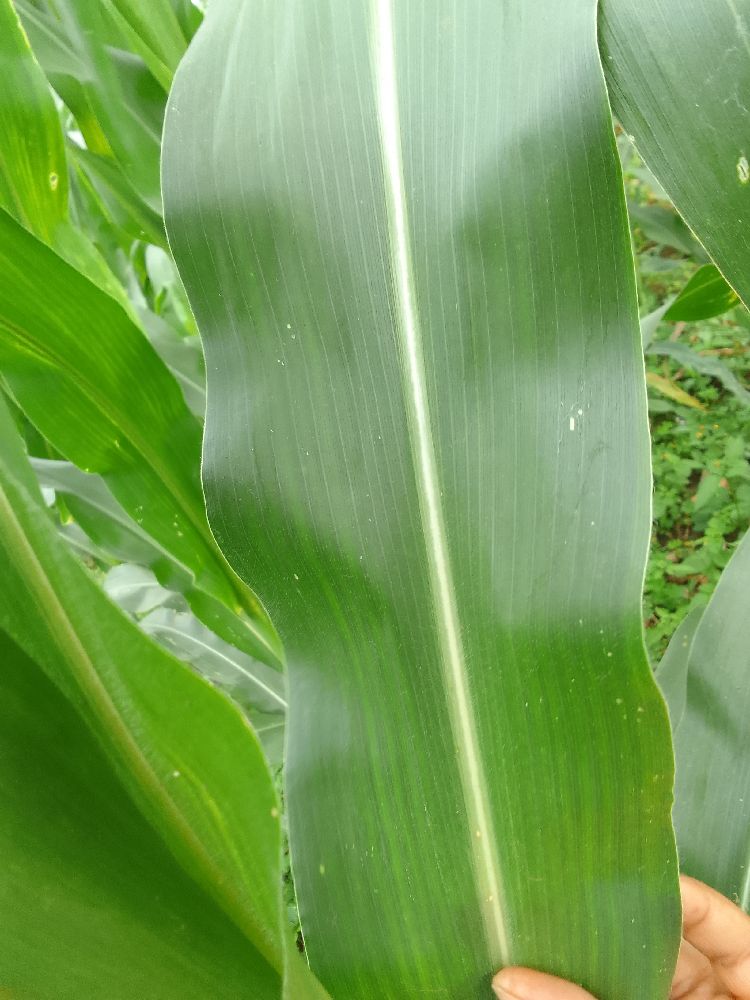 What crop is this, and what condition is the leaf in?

maize, healthy
